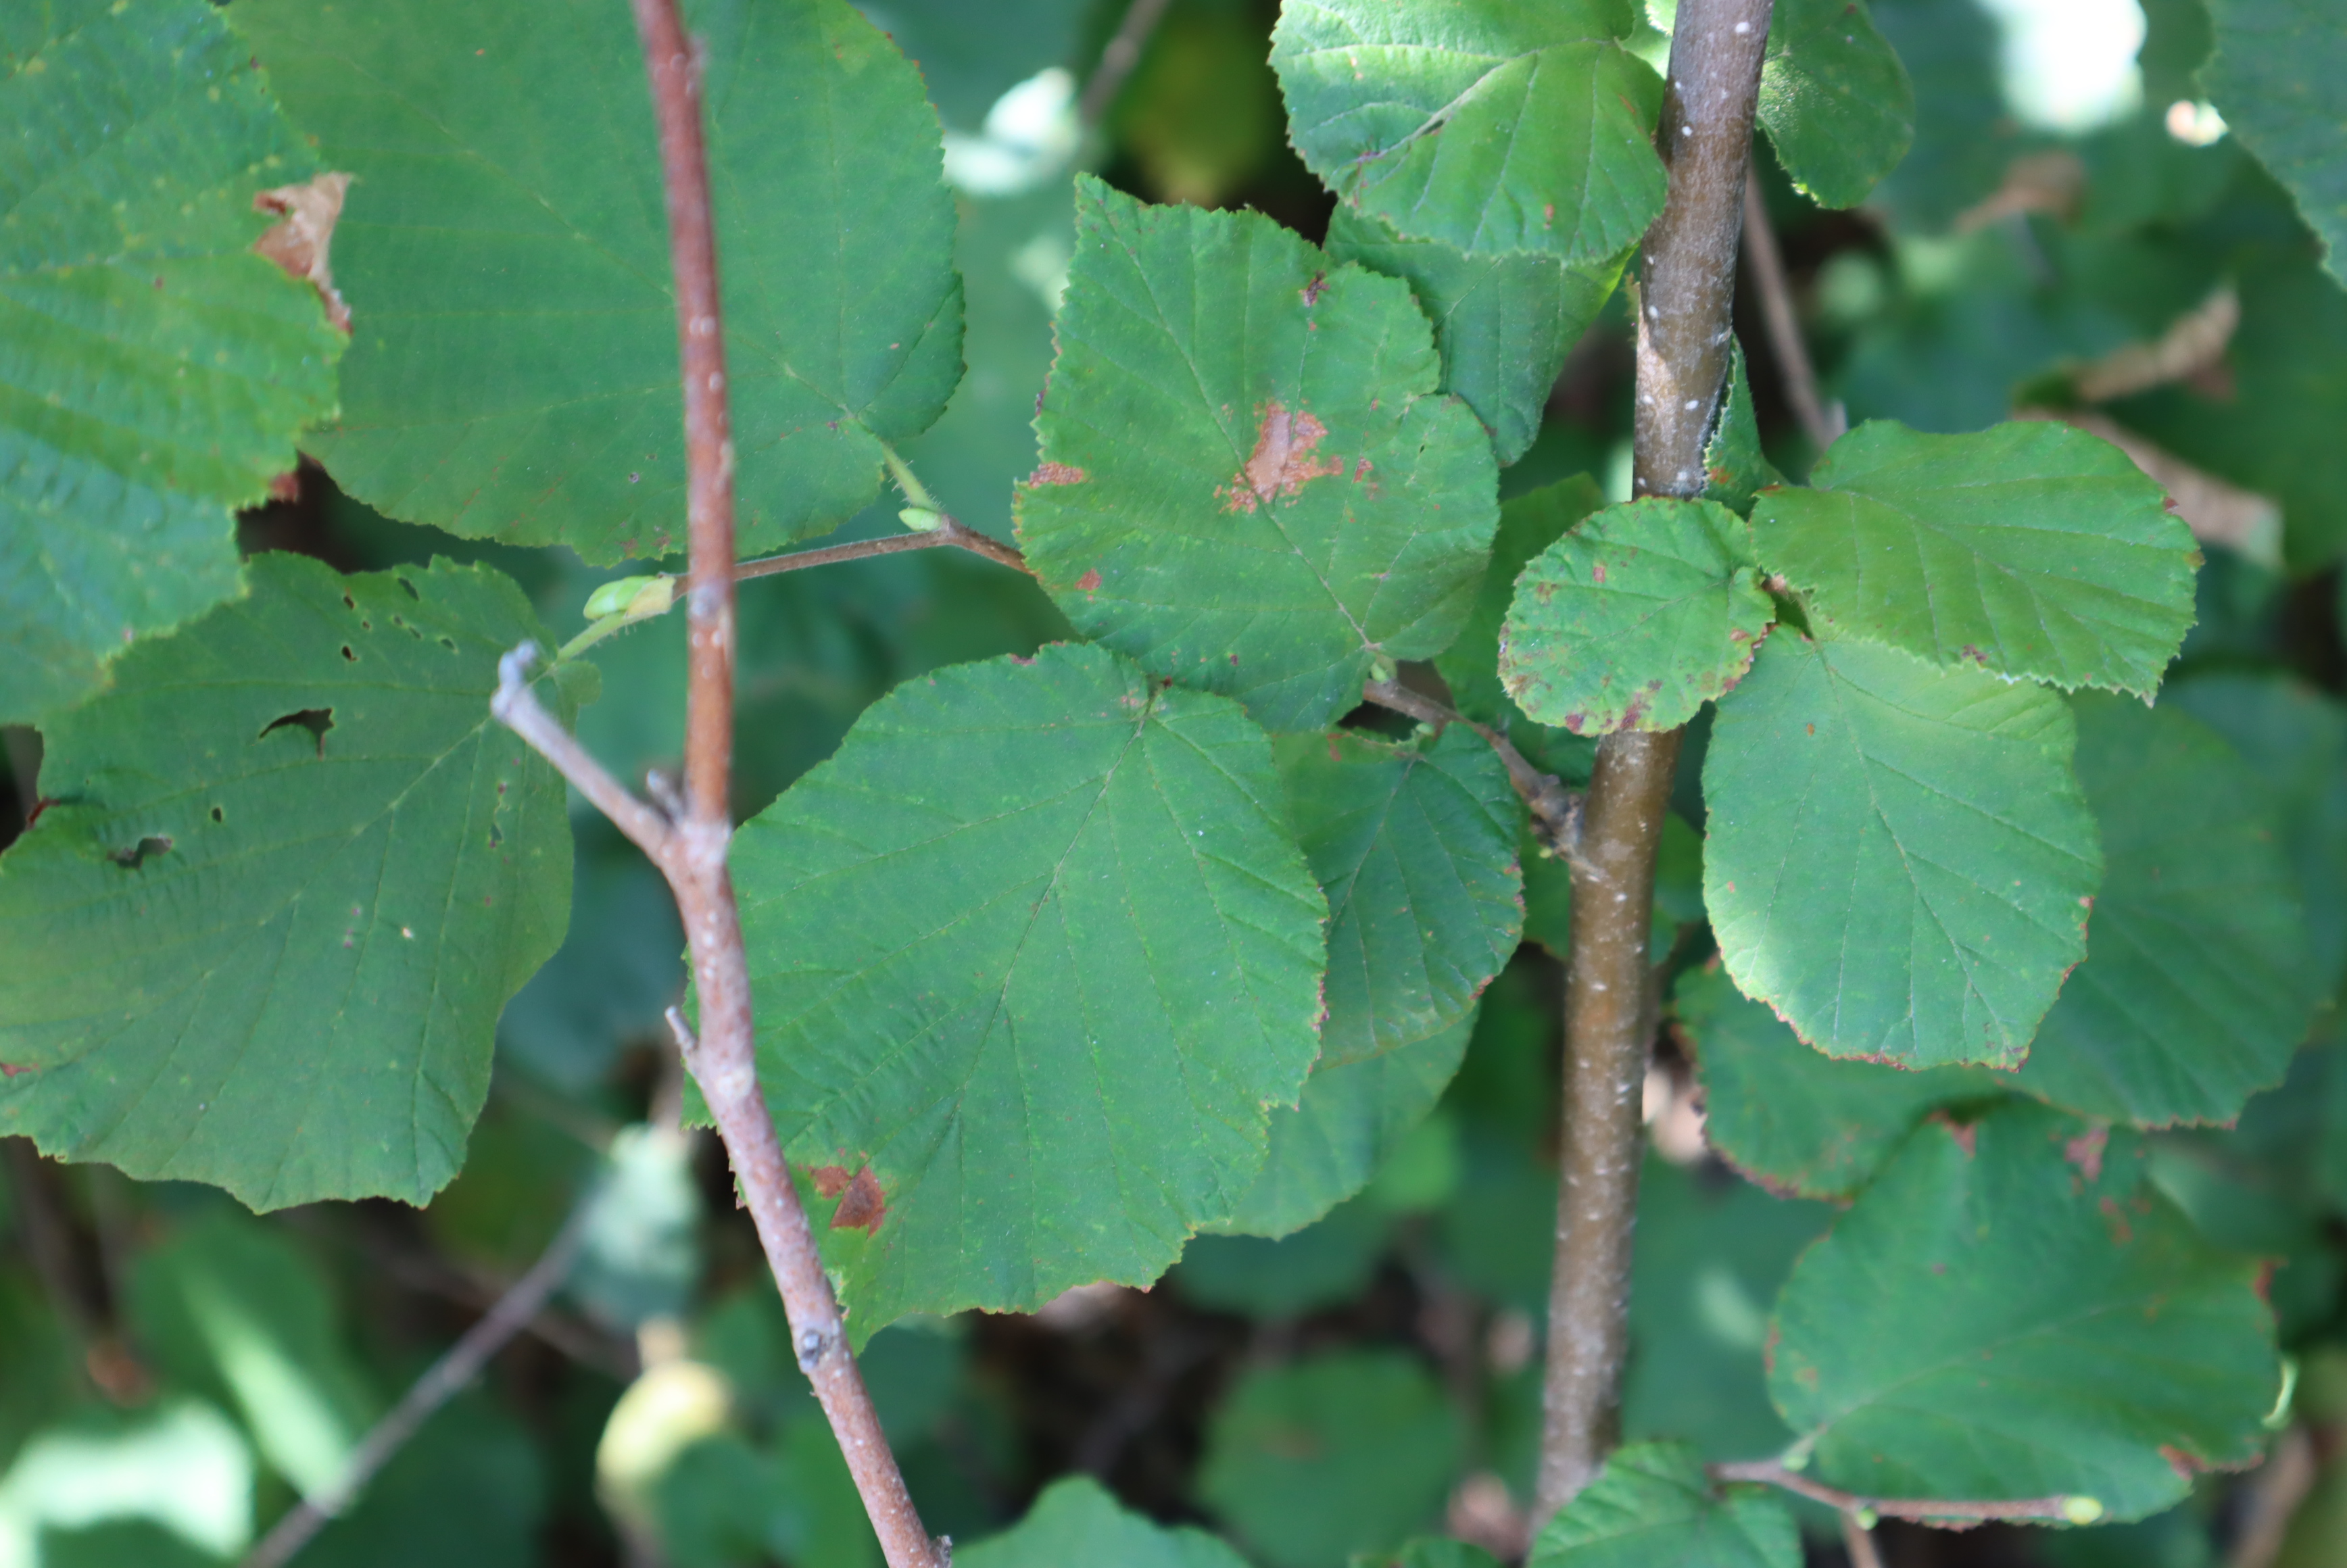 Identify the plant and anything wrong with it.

hazel, bacterial spot, phytophagous, sunburn
